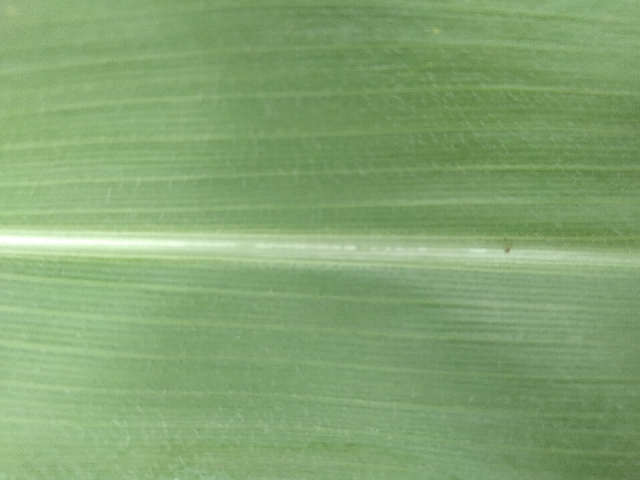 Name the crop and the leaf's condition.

maize, healthy
